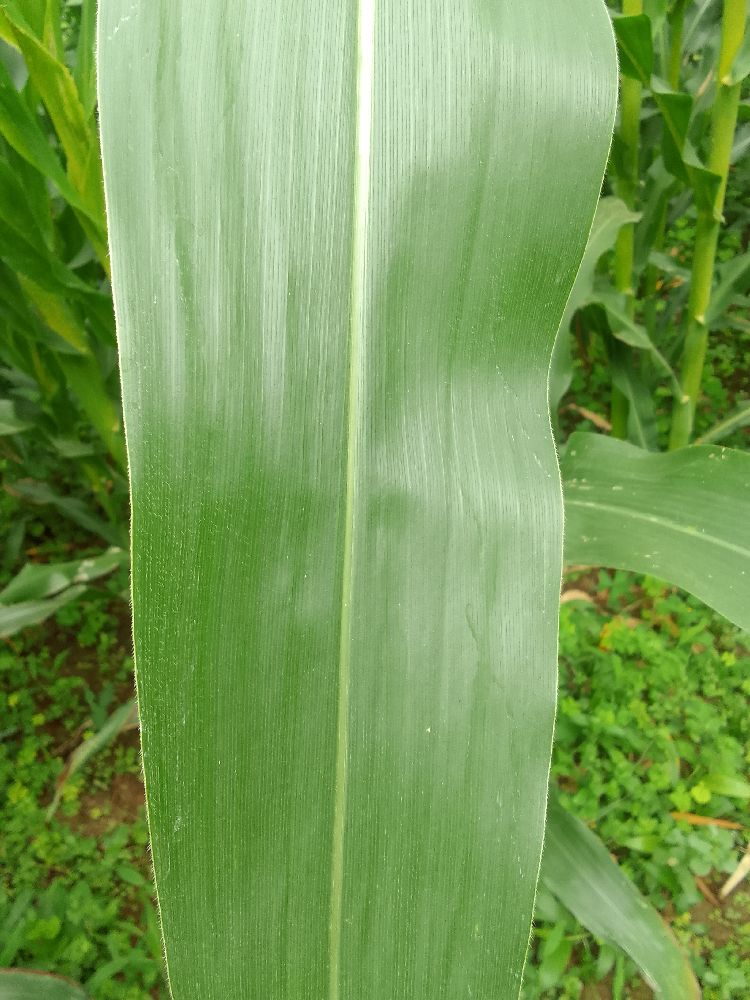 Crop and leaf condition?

maize, healthy
